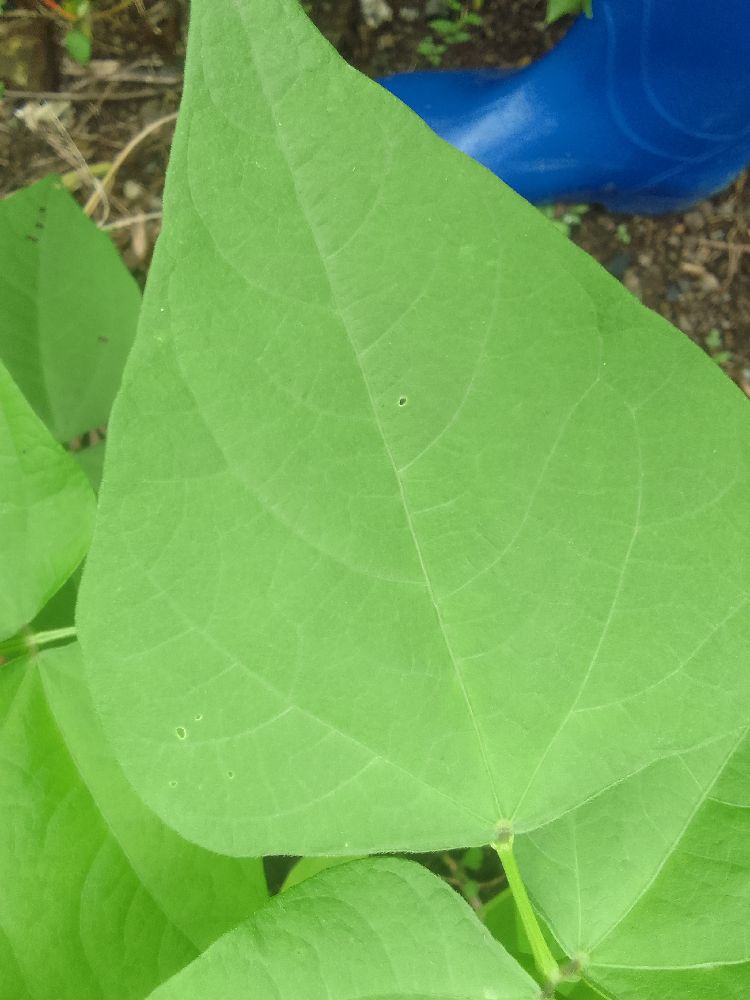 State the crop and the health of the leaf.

common bean, healthy
